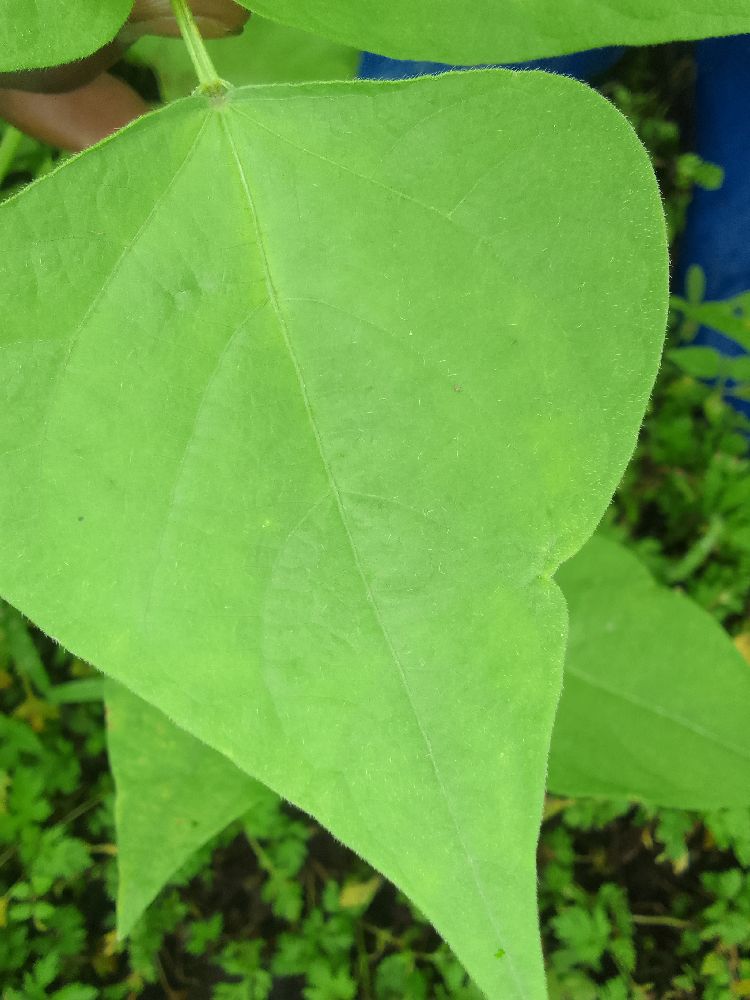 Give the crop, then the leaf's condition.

common bean, healthy
